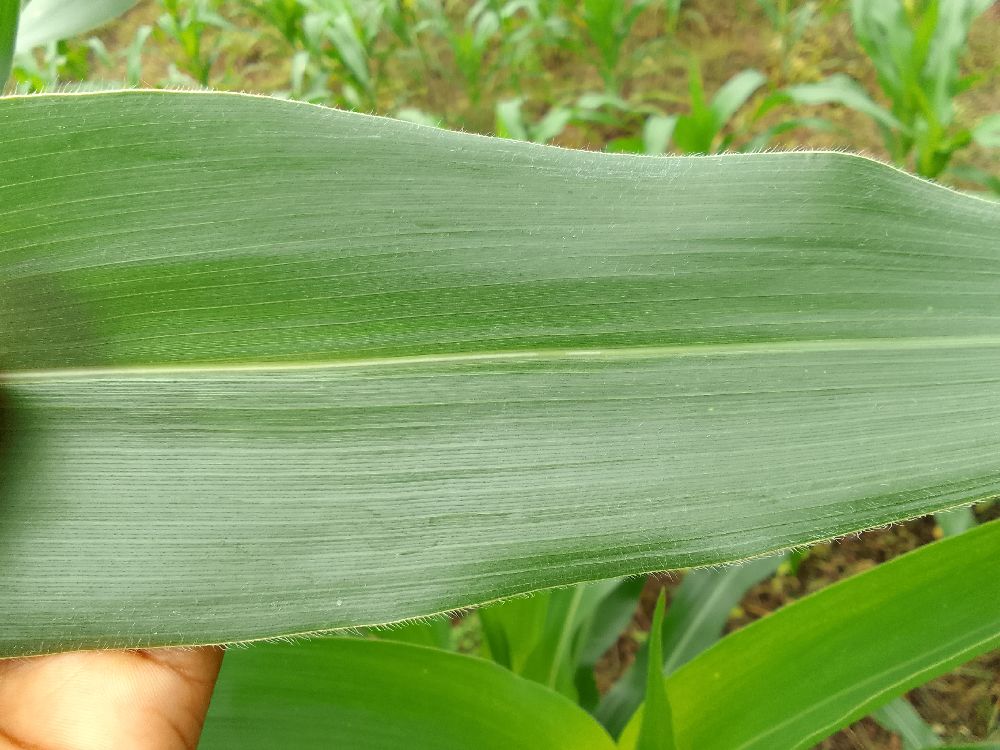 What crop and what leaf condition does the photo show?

maize, healthy
